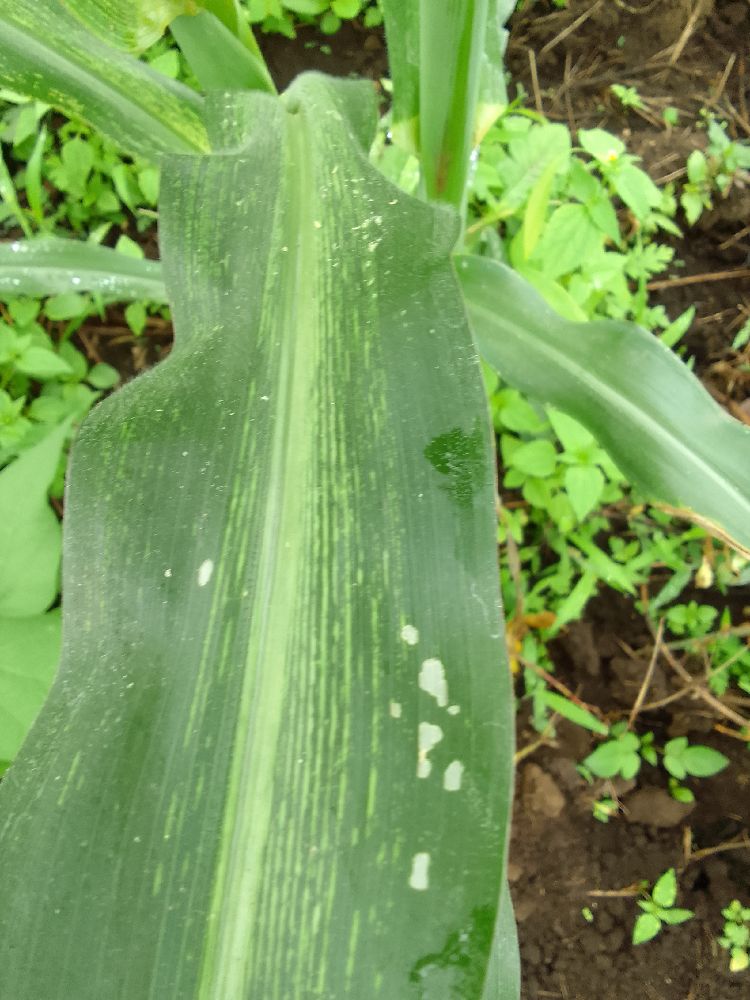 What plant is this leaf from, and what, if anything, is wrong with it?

maize, maize streak virus
